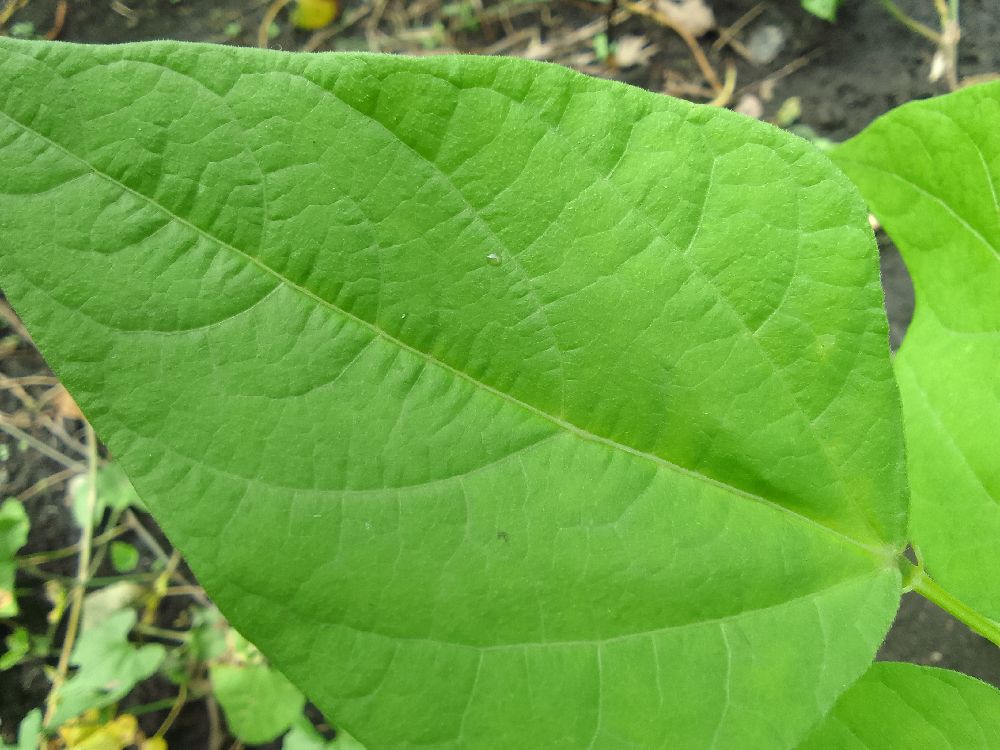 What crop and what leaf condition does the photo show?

common bean, healthy
